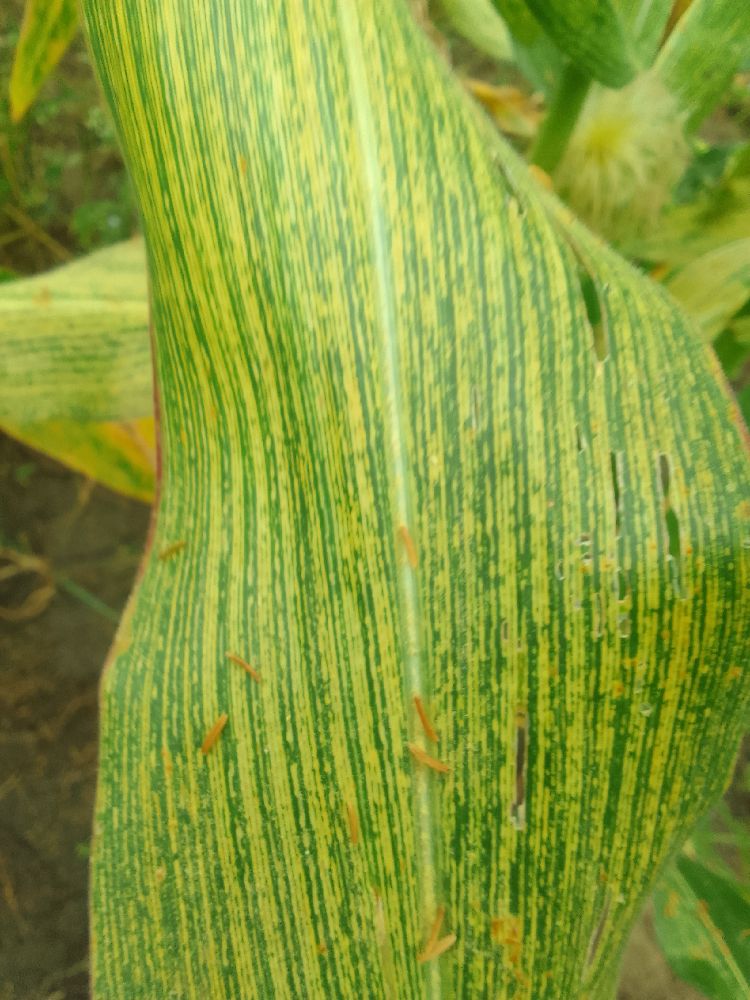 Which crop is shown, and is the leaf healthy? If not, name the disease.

maize, maize streak virus
